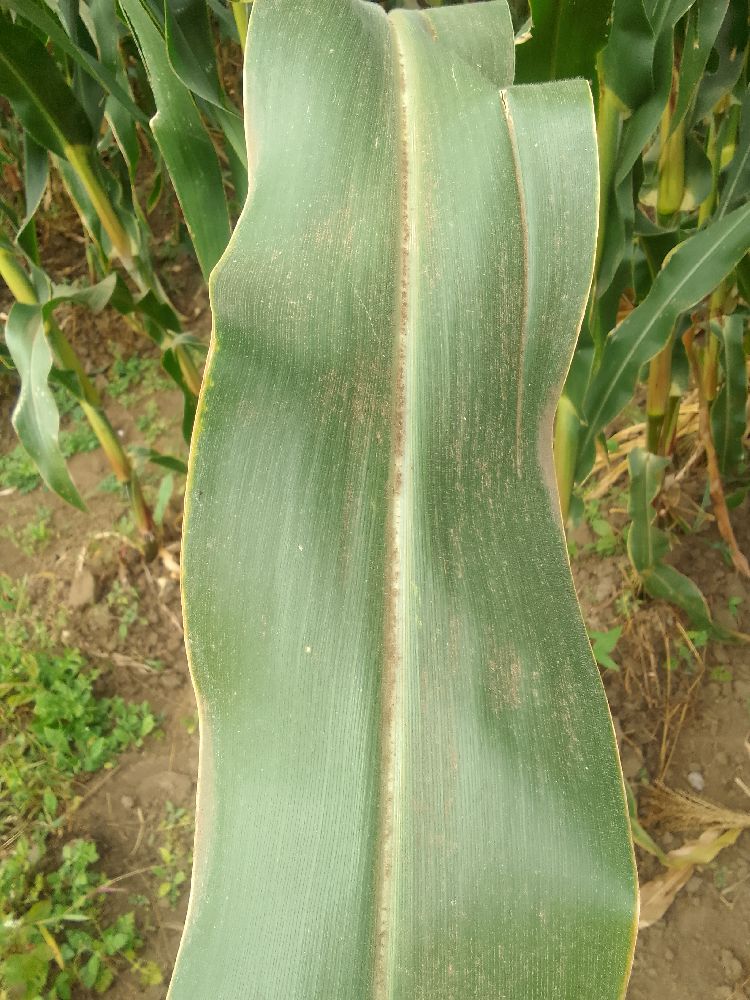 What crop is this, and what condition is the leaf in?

maize, healthy
